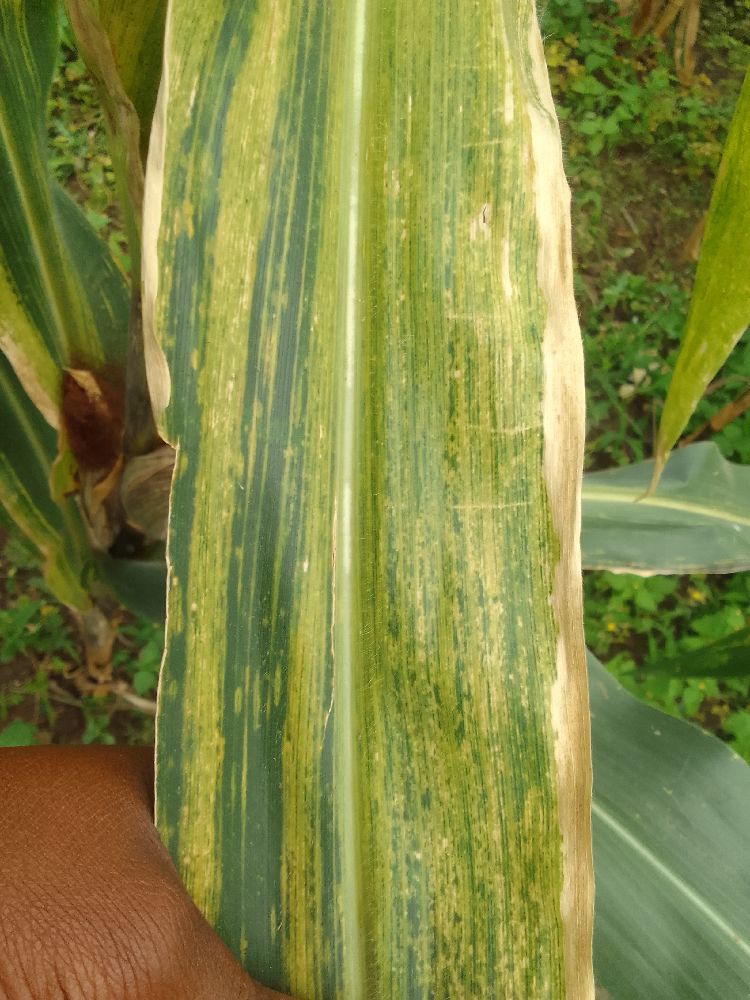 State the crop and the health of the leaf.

maize, maize lethal necrosis
